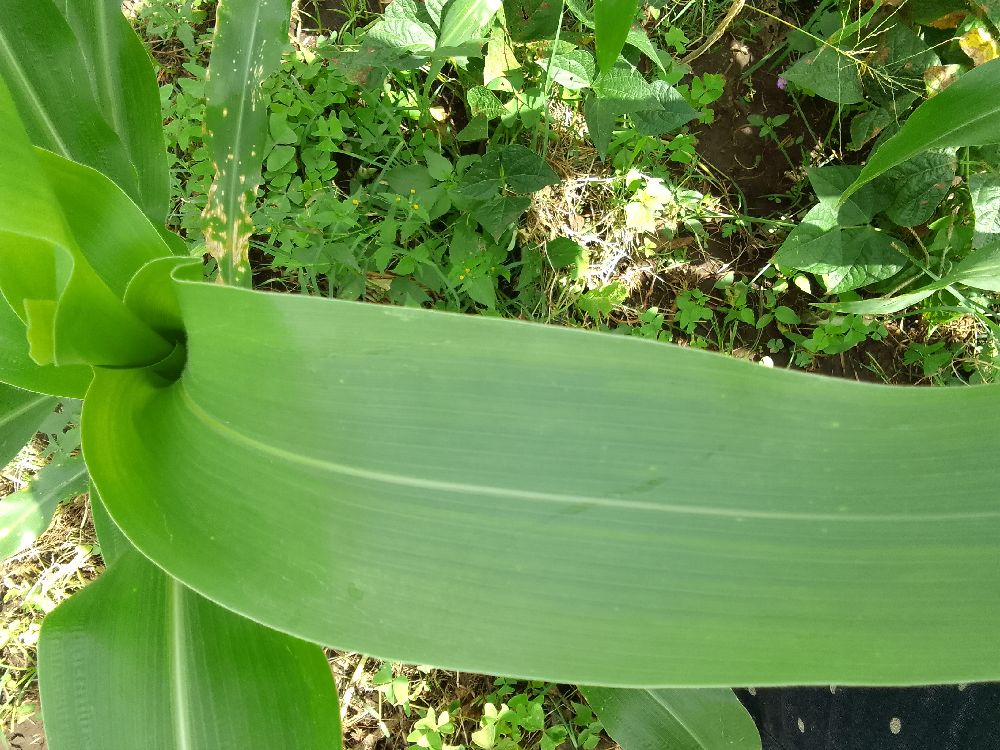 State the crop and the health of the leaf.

maize, healthy
